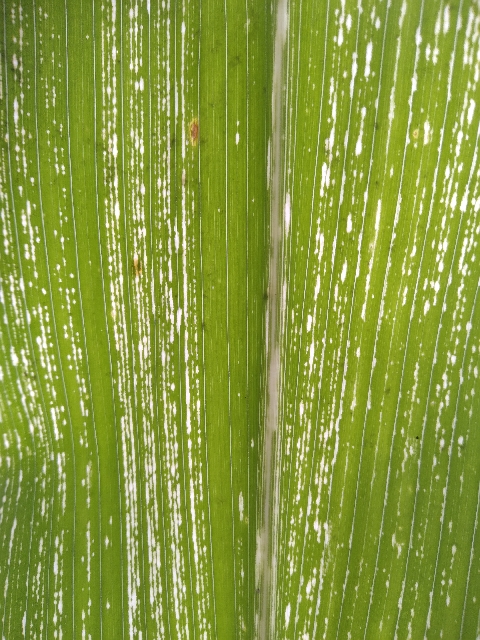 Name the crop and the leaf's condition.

maize, maize streak virus
